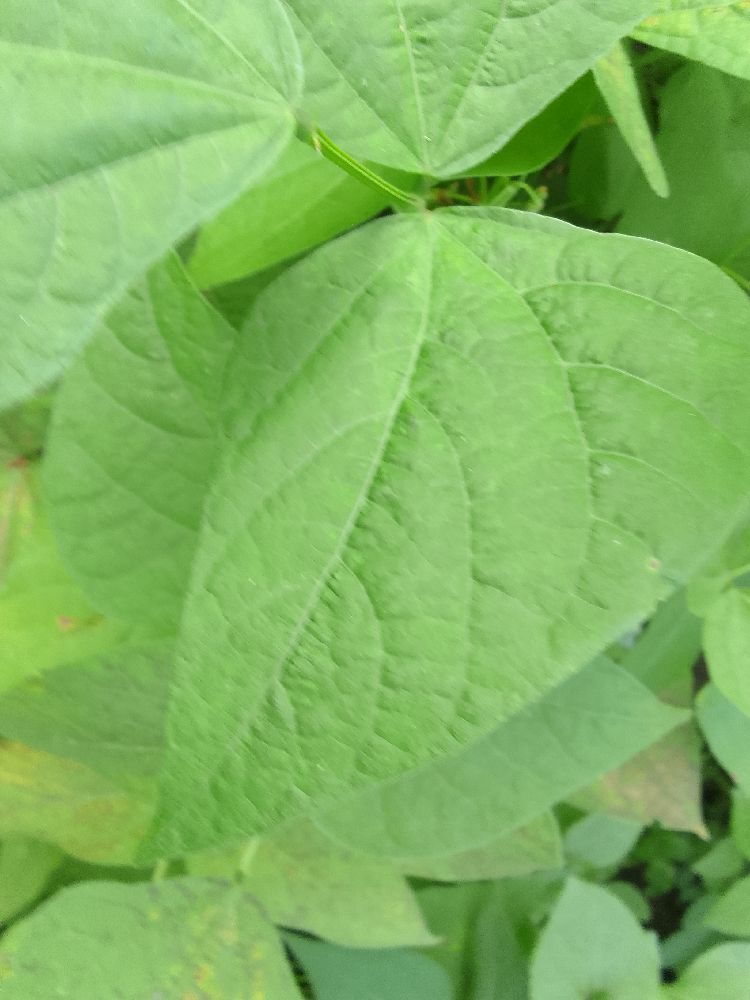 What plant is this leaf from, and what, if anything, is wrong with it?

common bean, healthy
